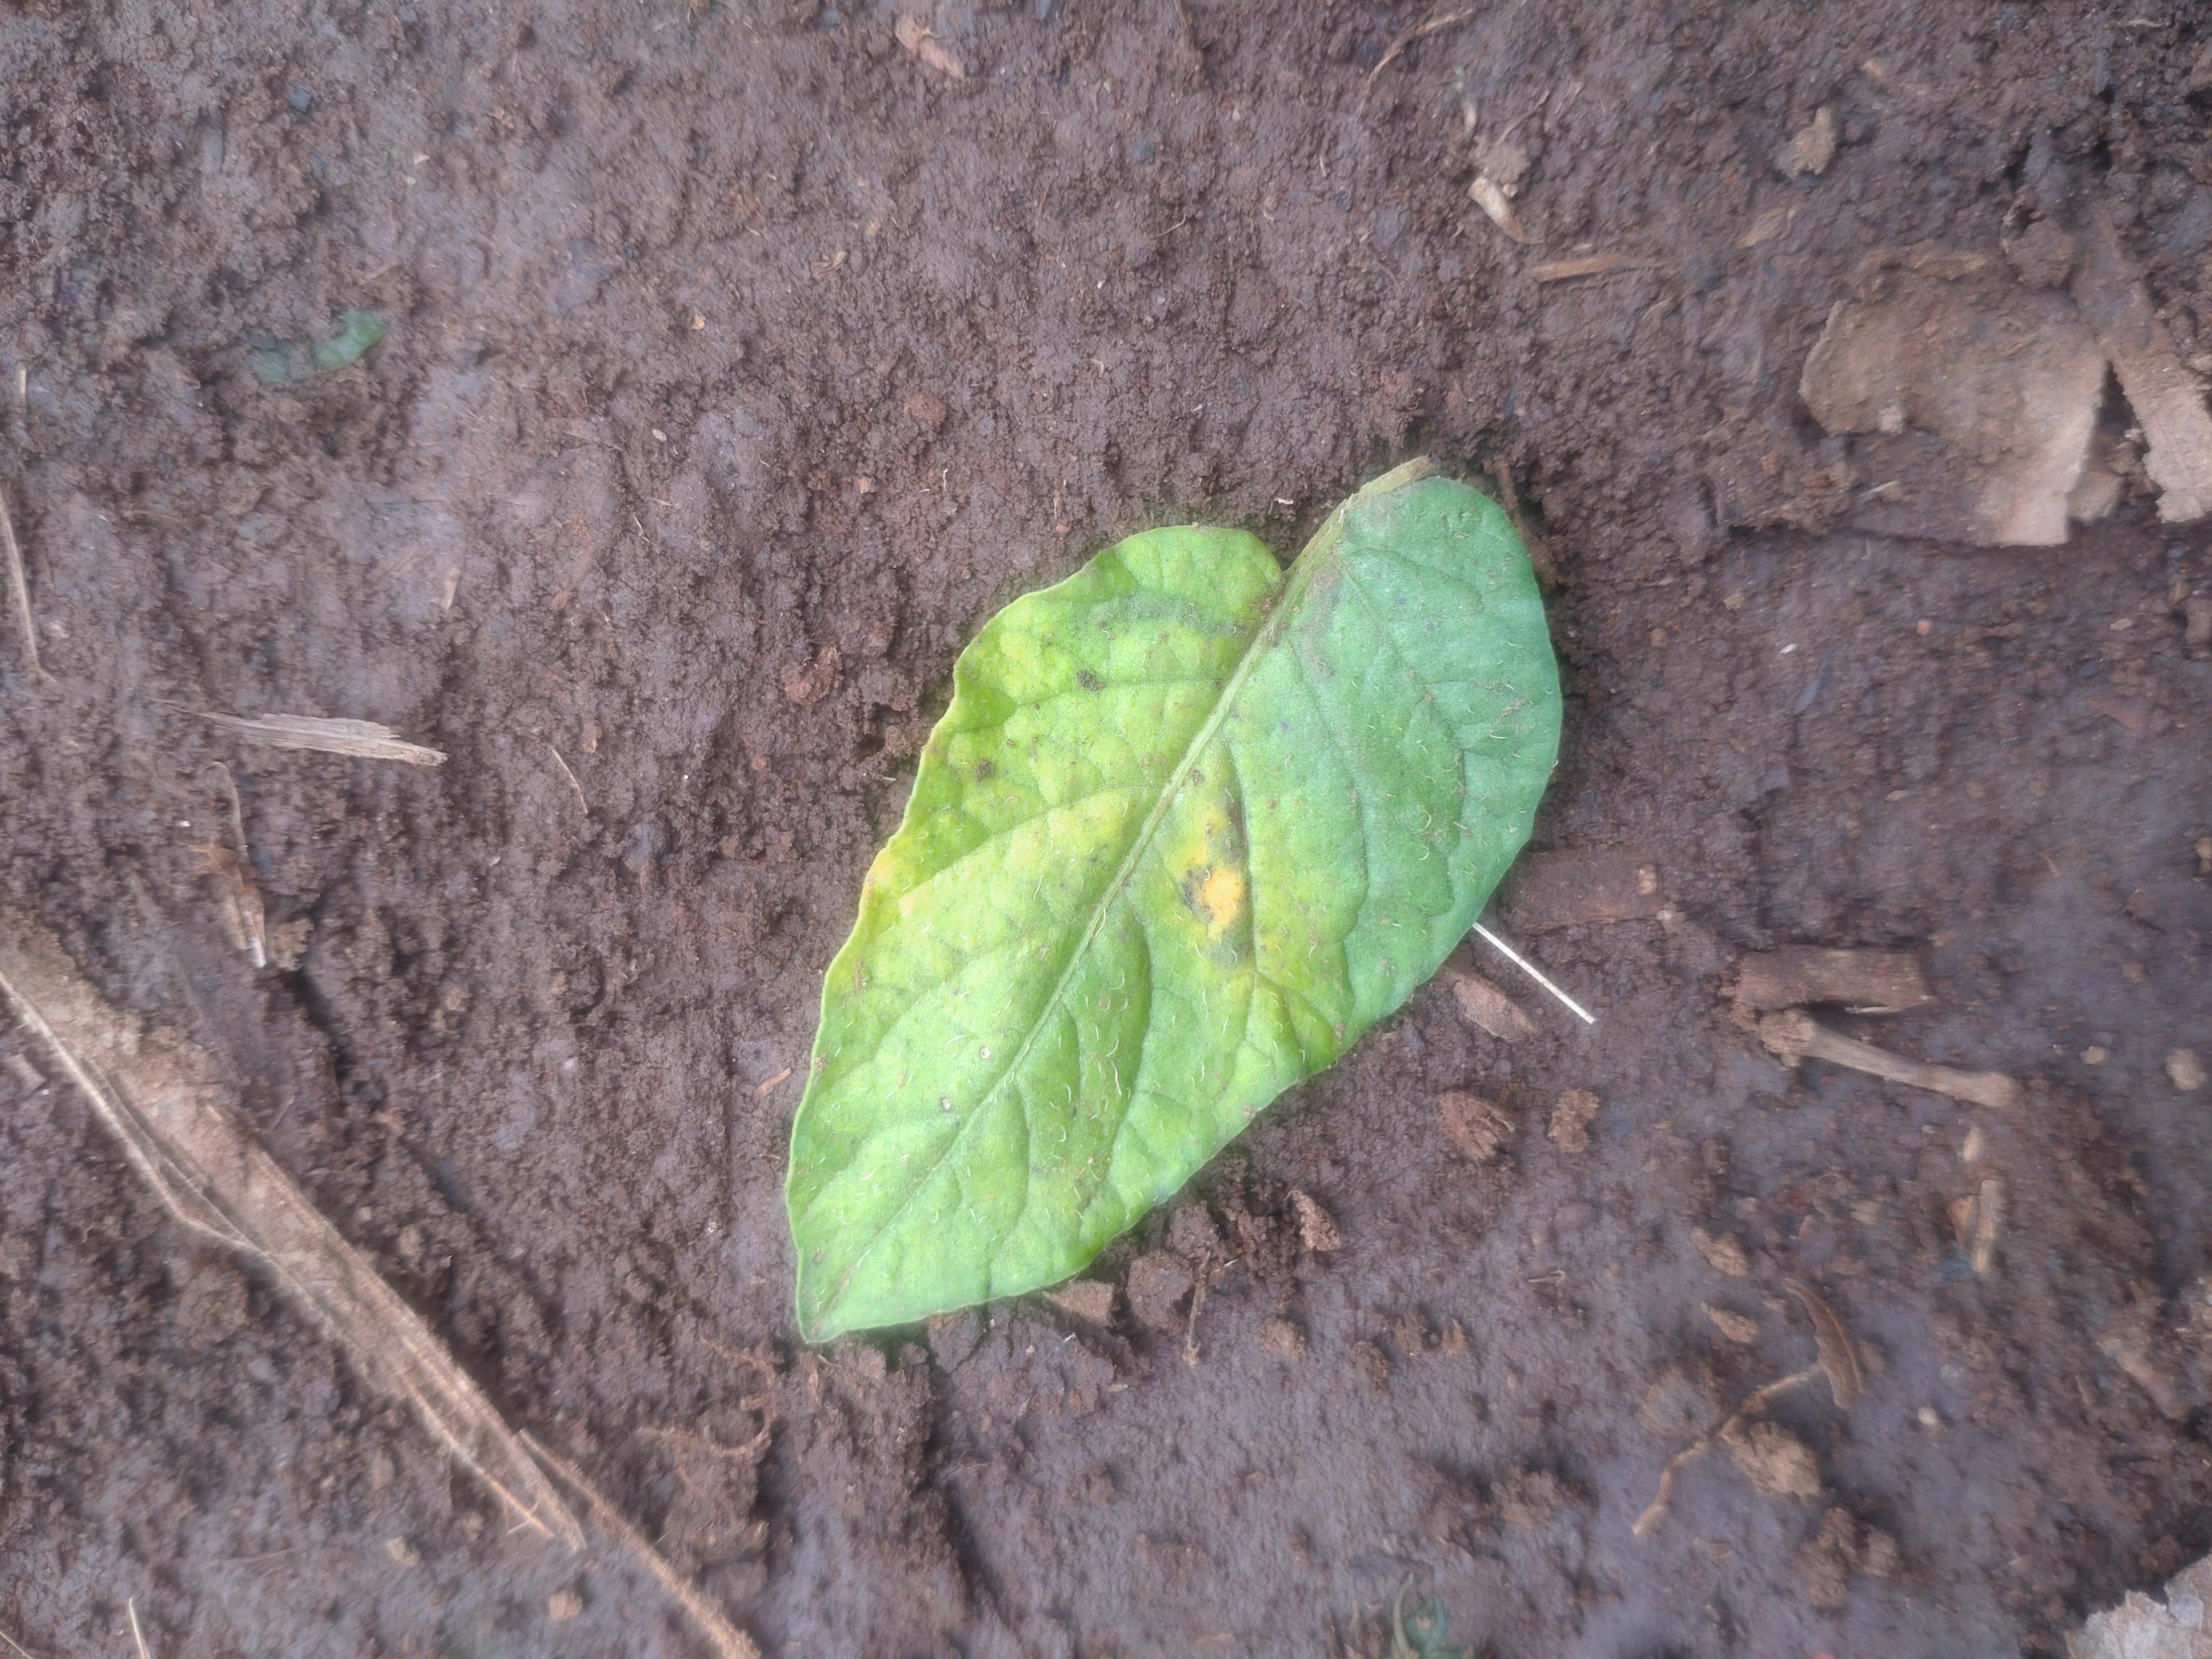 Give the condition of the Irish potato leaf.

late blight
